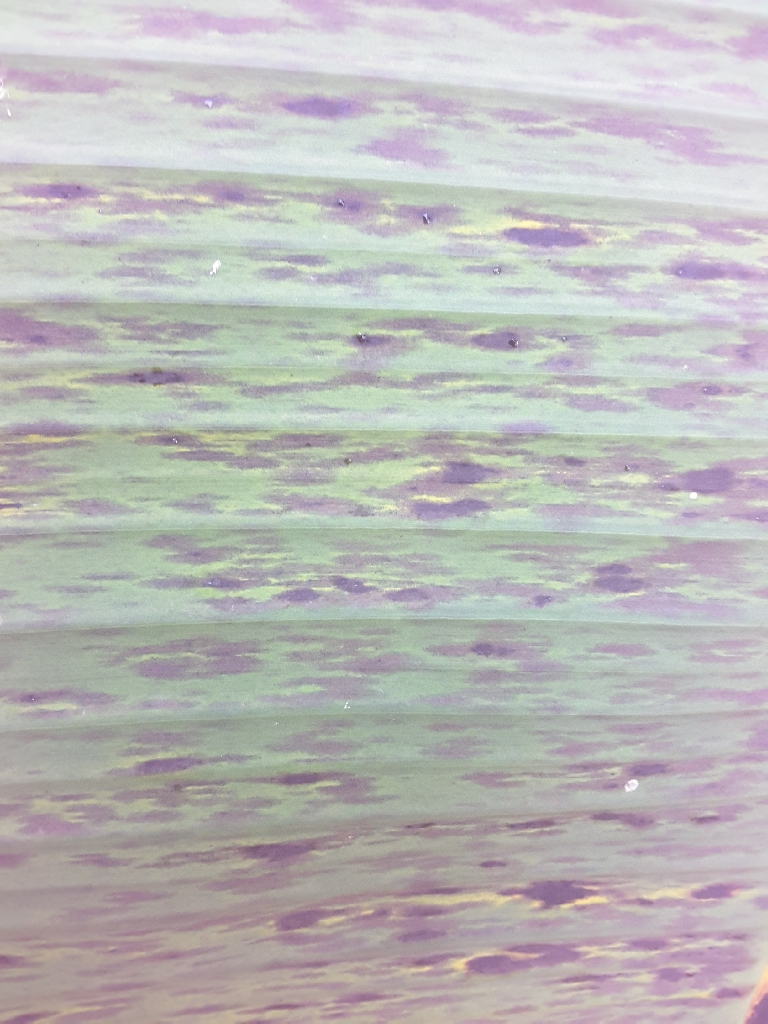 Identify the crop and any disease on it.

banana, black sigatoka
